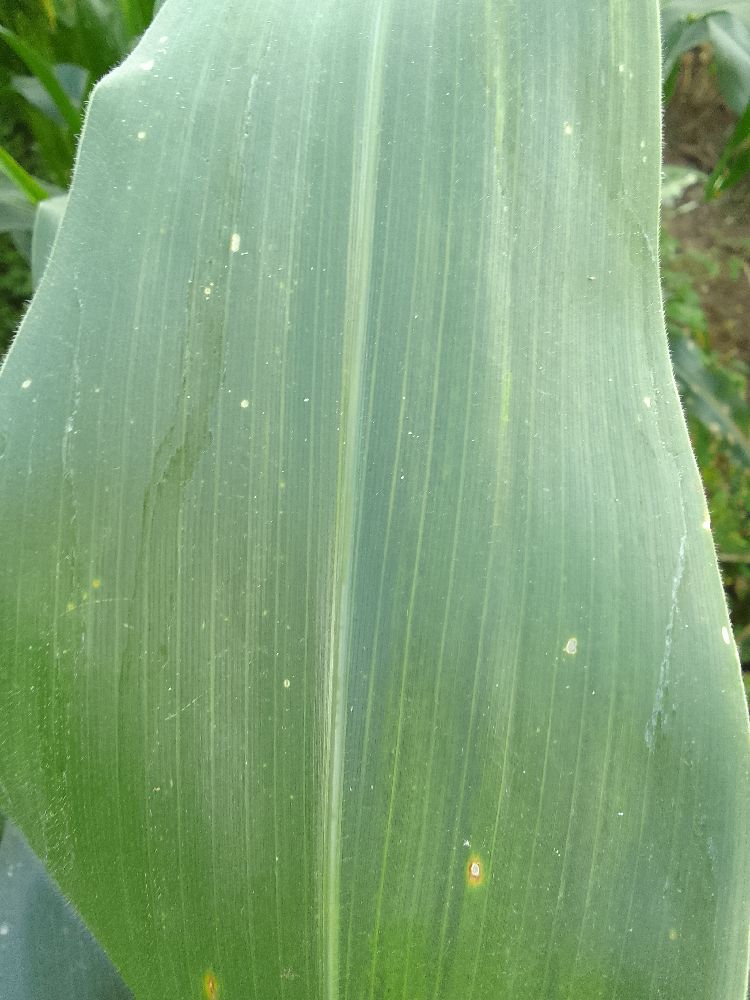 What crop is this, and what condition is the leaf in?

maize, healthy
